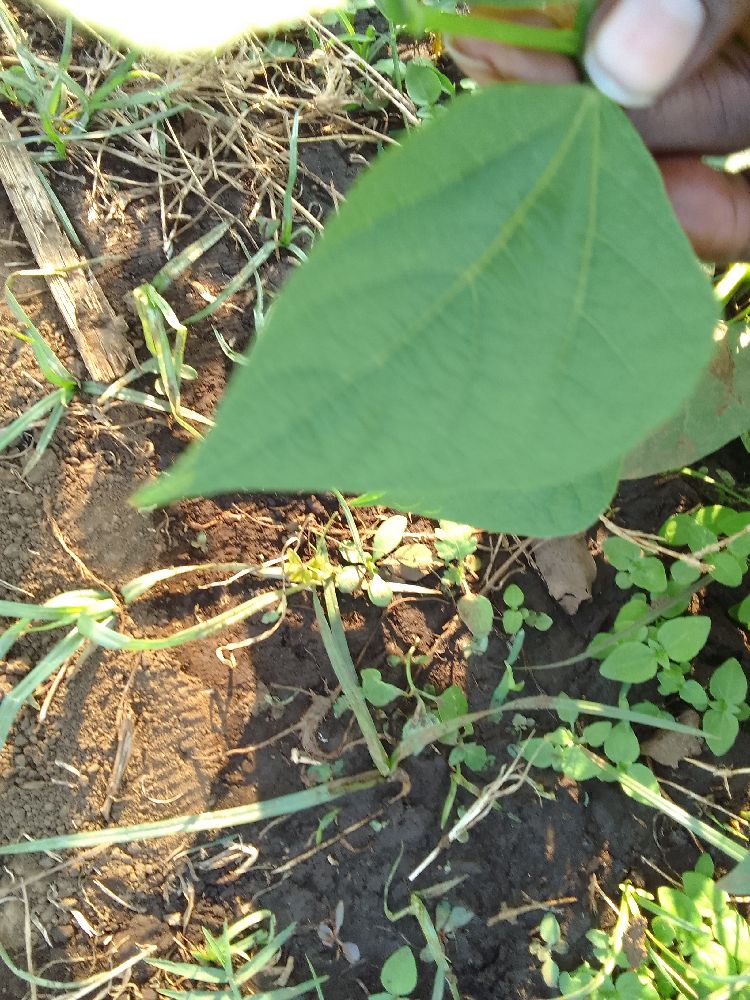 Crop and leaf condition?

common bean, healthy
